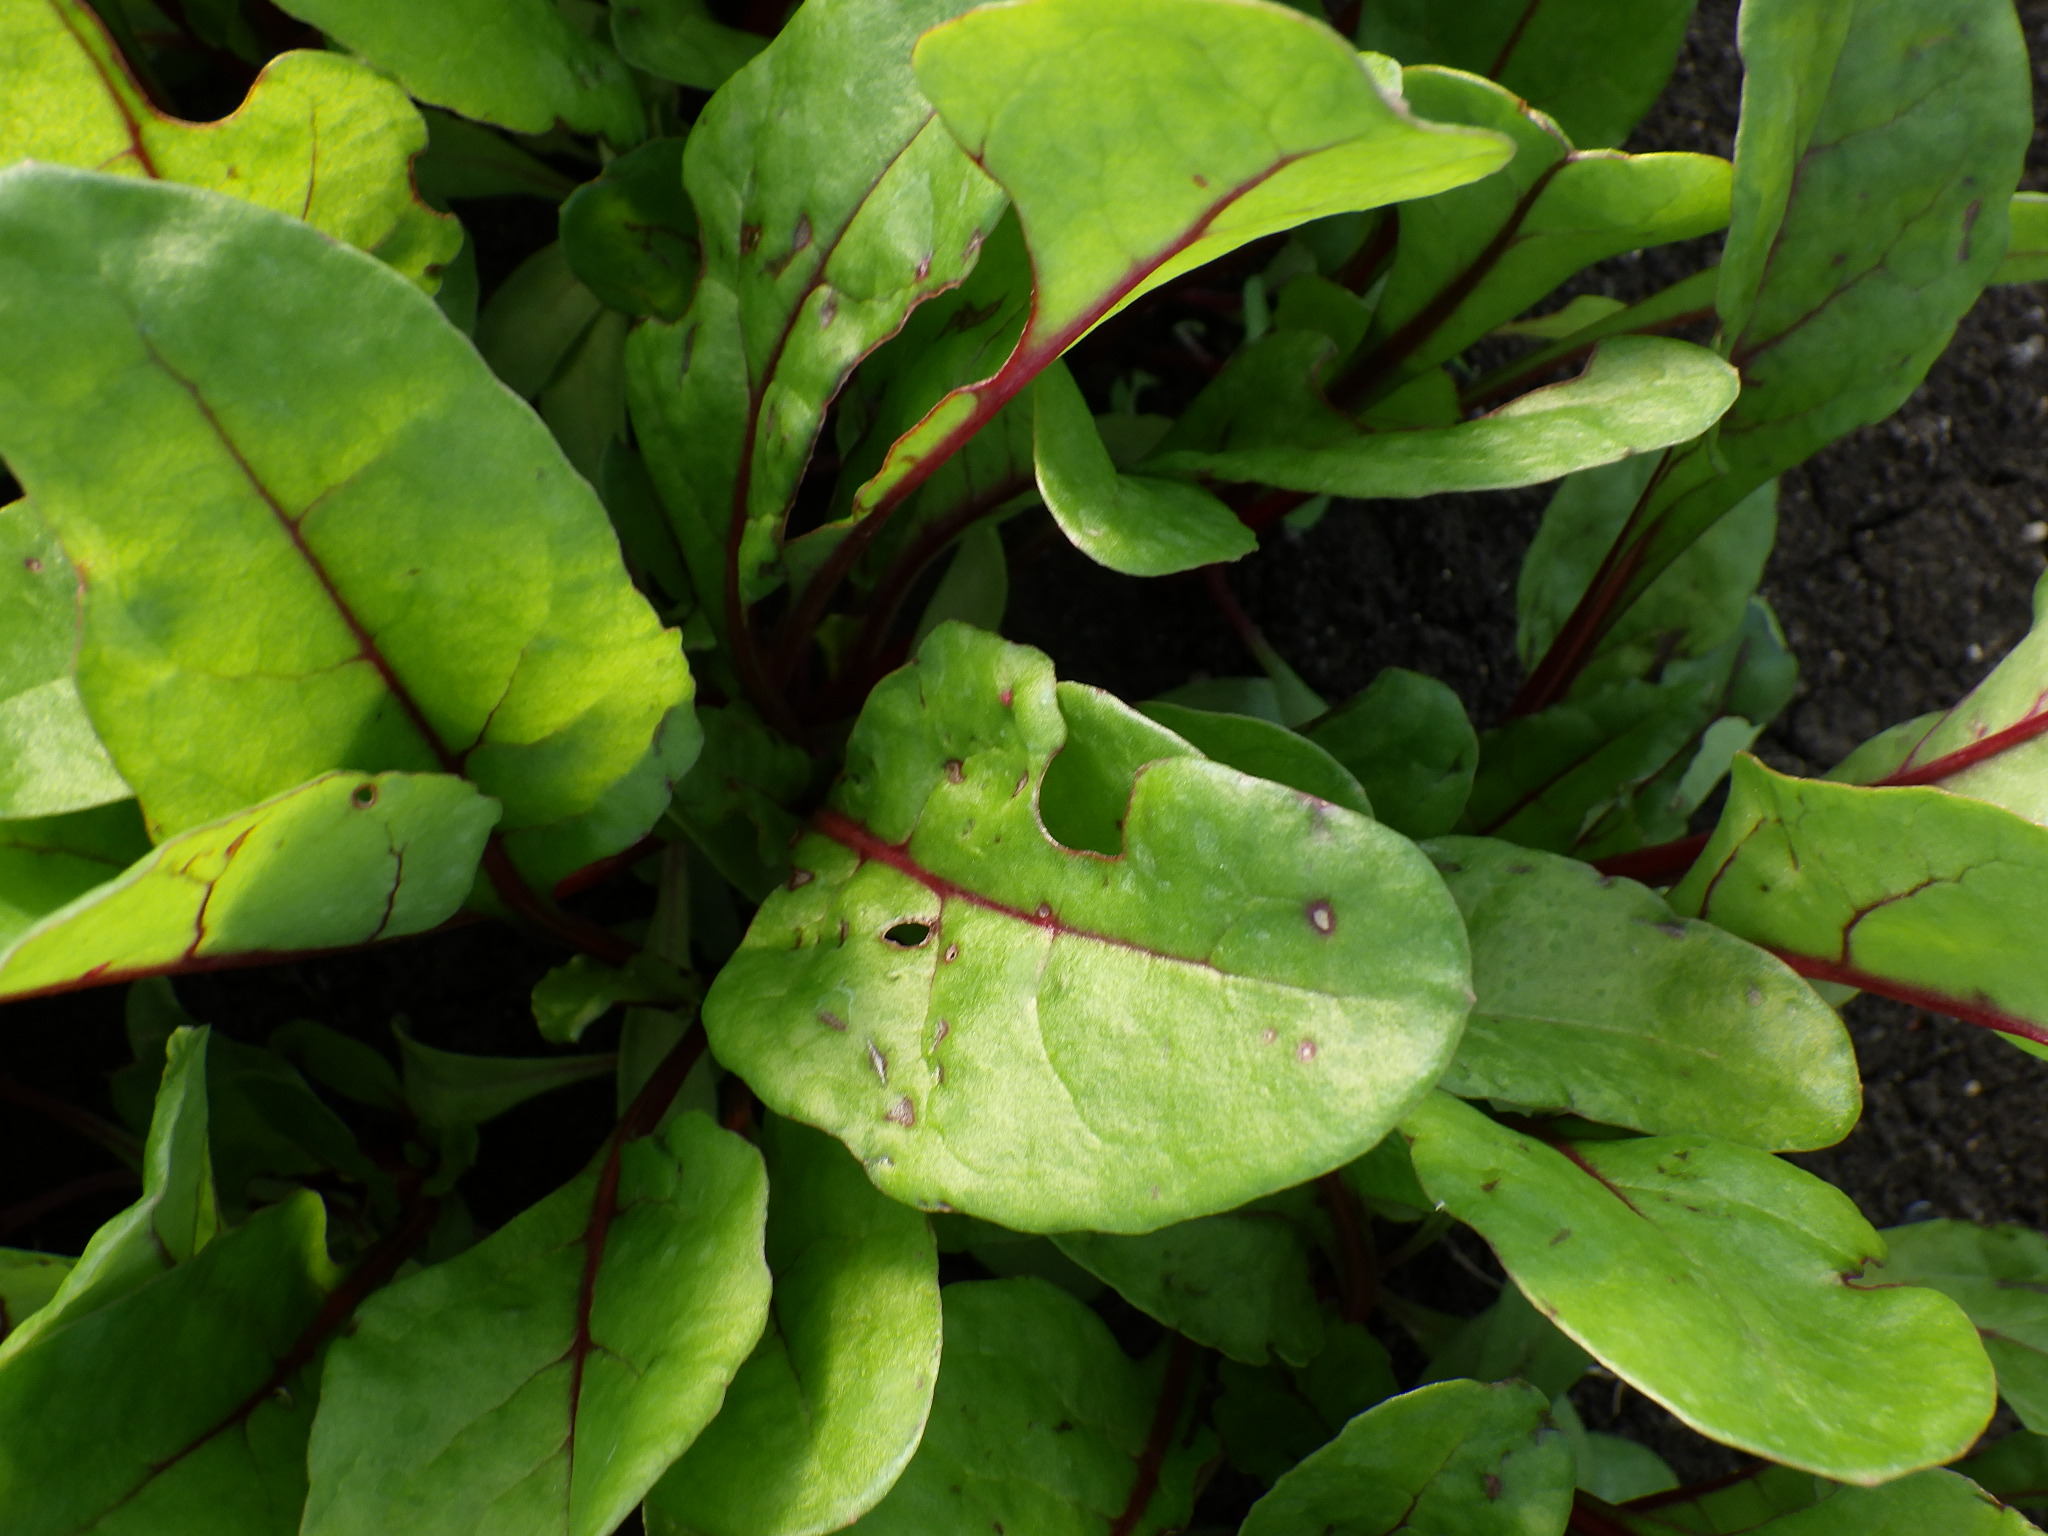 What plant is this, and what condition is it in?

chard, cercospora, phytophagous
